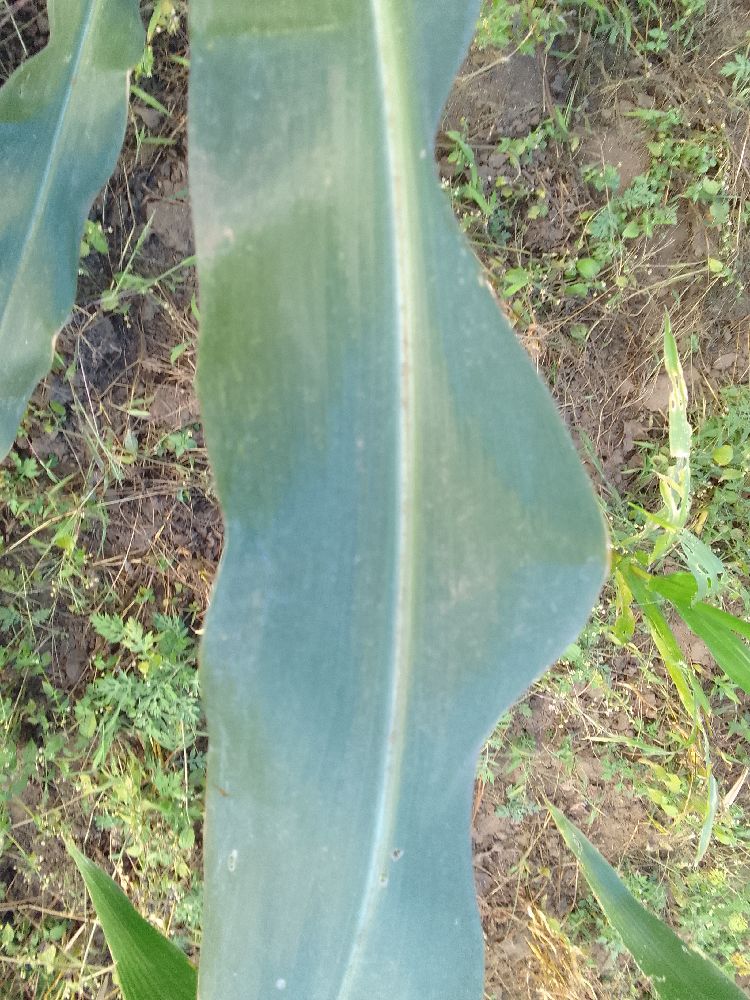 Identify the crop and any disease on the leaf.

maize, healthy
